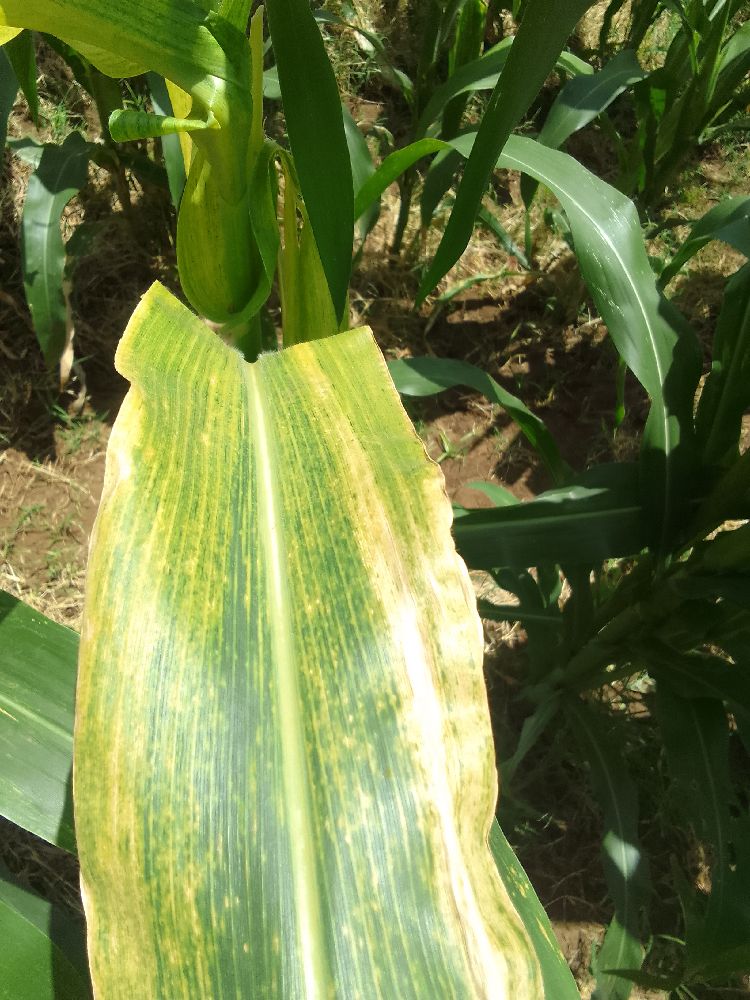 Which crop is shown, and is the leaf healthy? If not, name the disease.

maize, maize lethal necrosis
